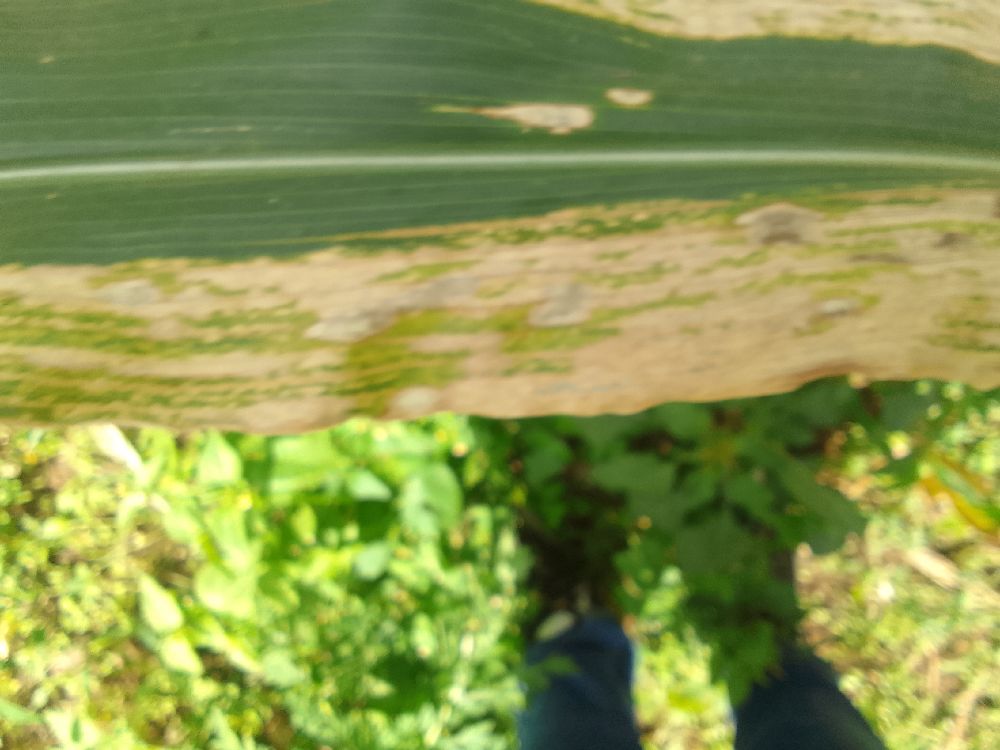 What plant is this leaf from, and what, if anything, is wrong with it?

maize, maize lethal necrosis
